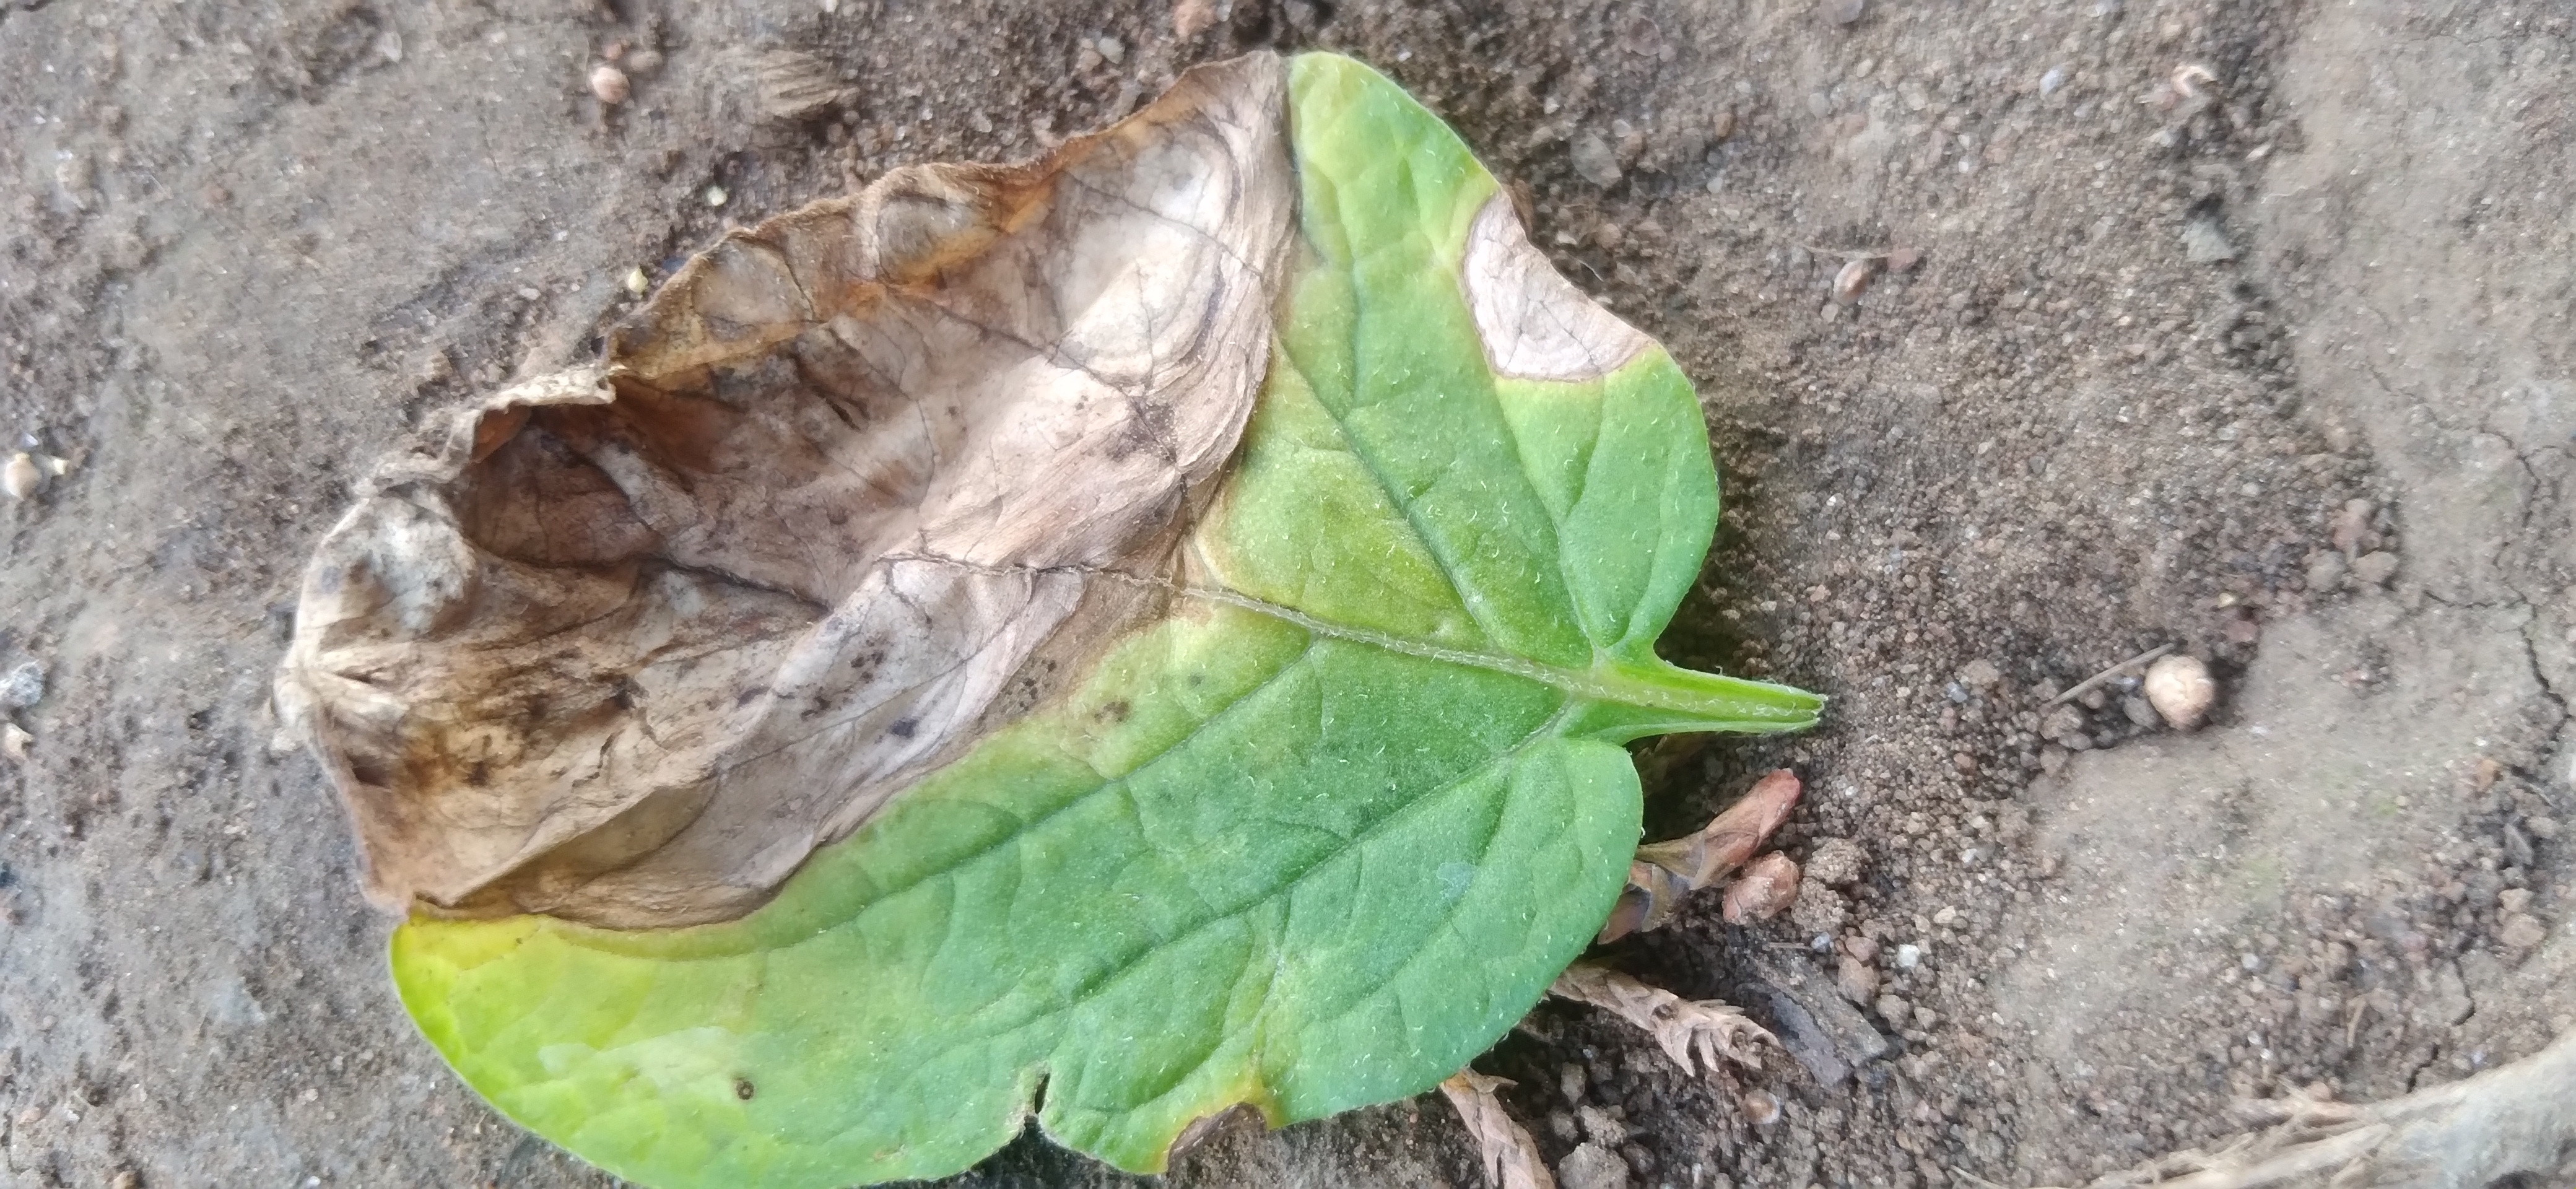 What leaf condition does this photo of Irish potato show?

early blight
